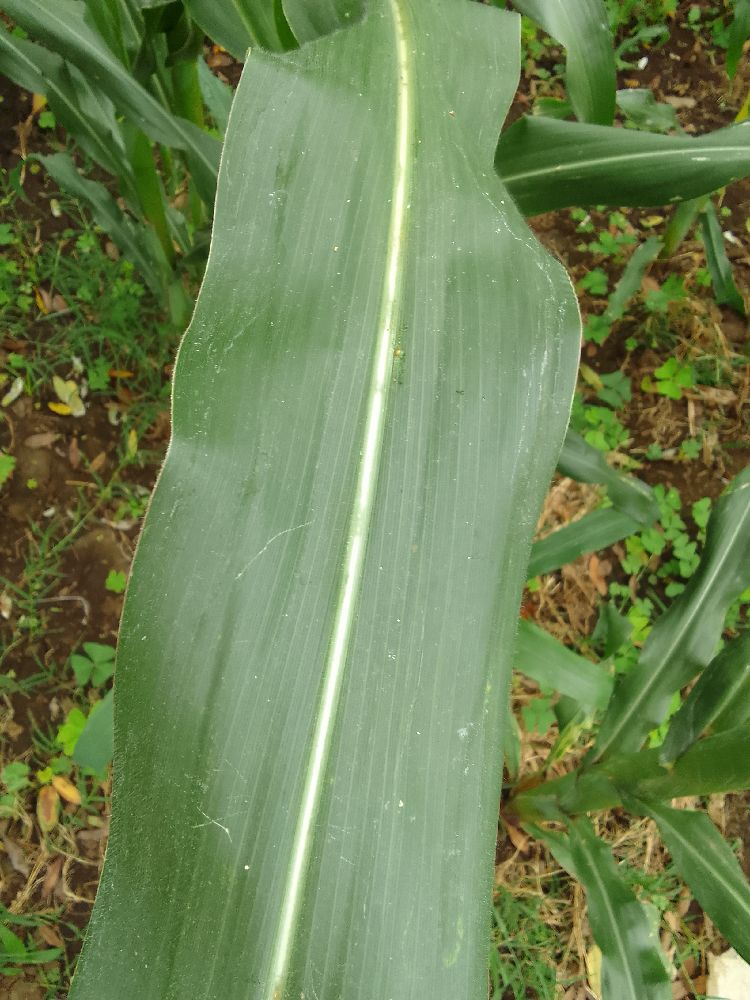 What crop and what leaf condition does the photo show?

maize, healthy
